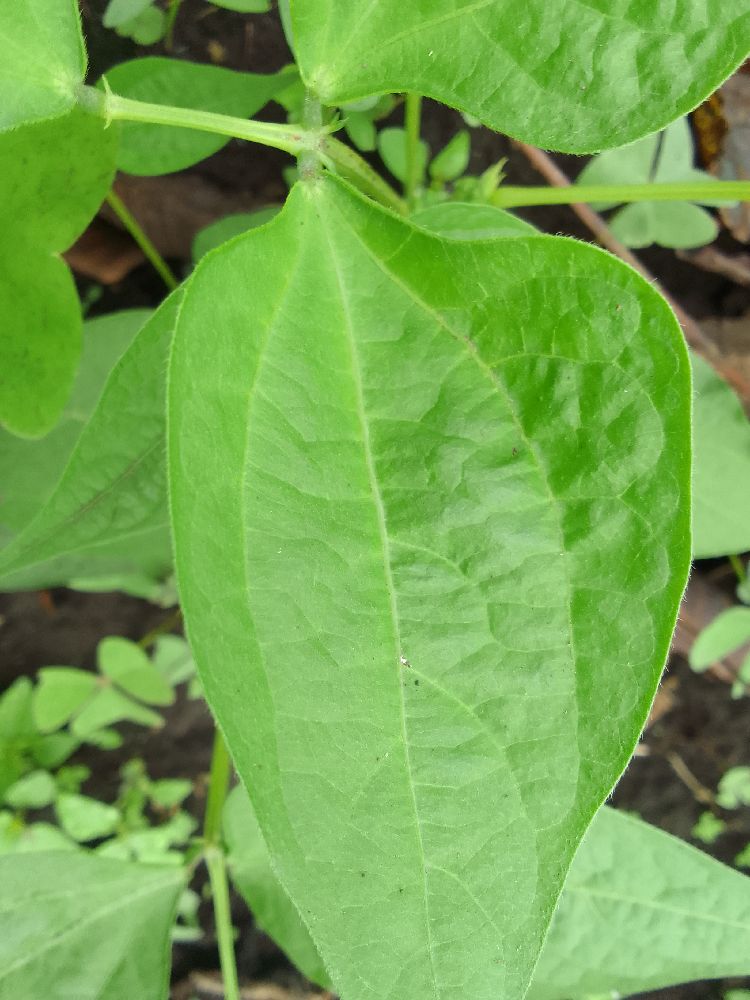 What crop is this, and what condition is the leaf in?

common bean, healthy
